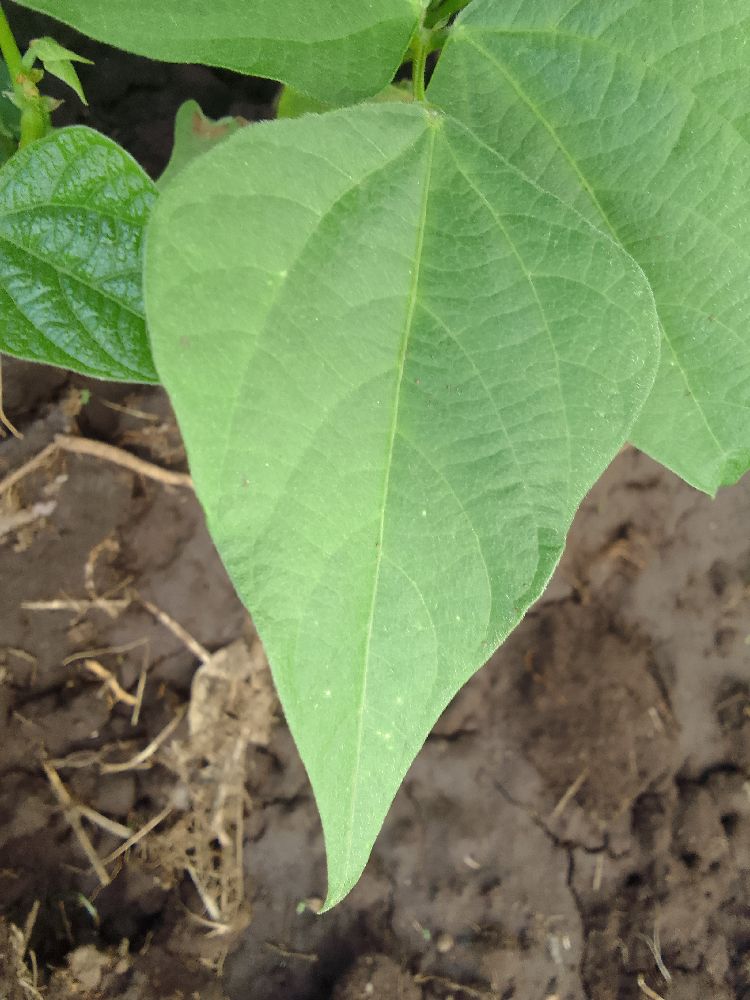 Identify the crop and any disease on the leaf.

common bean, healthy
